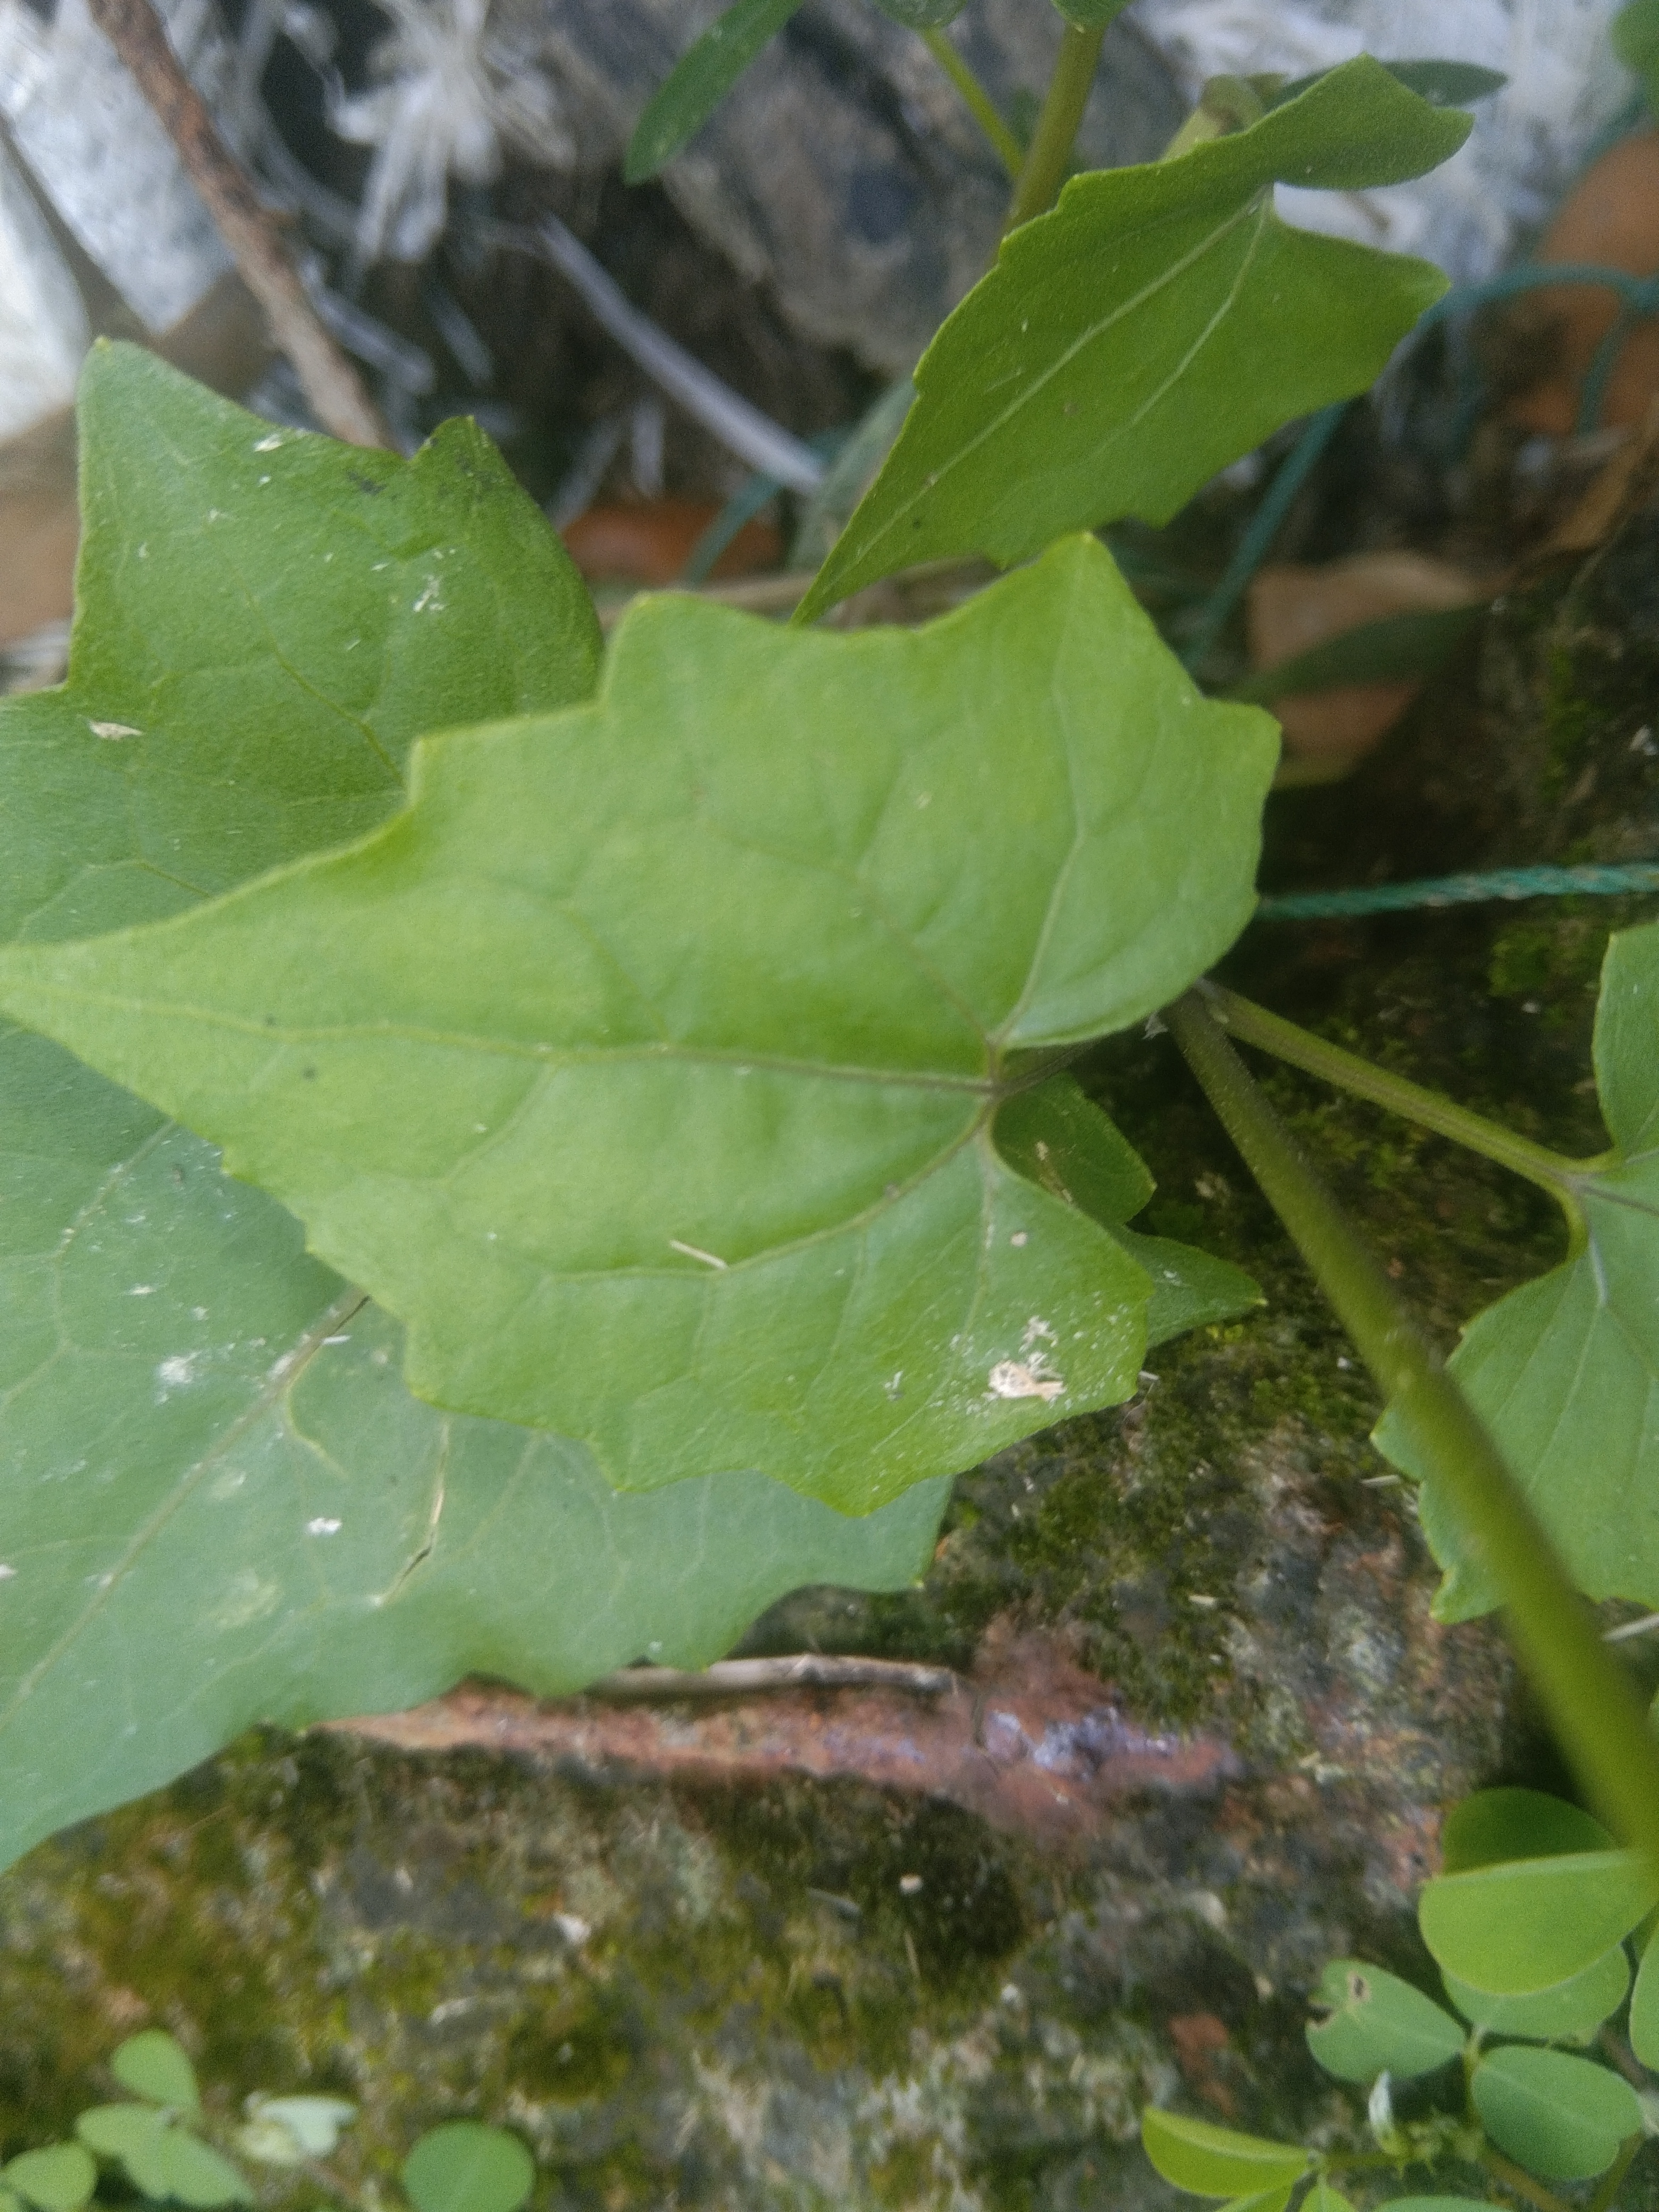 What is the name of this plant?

bitter vine
